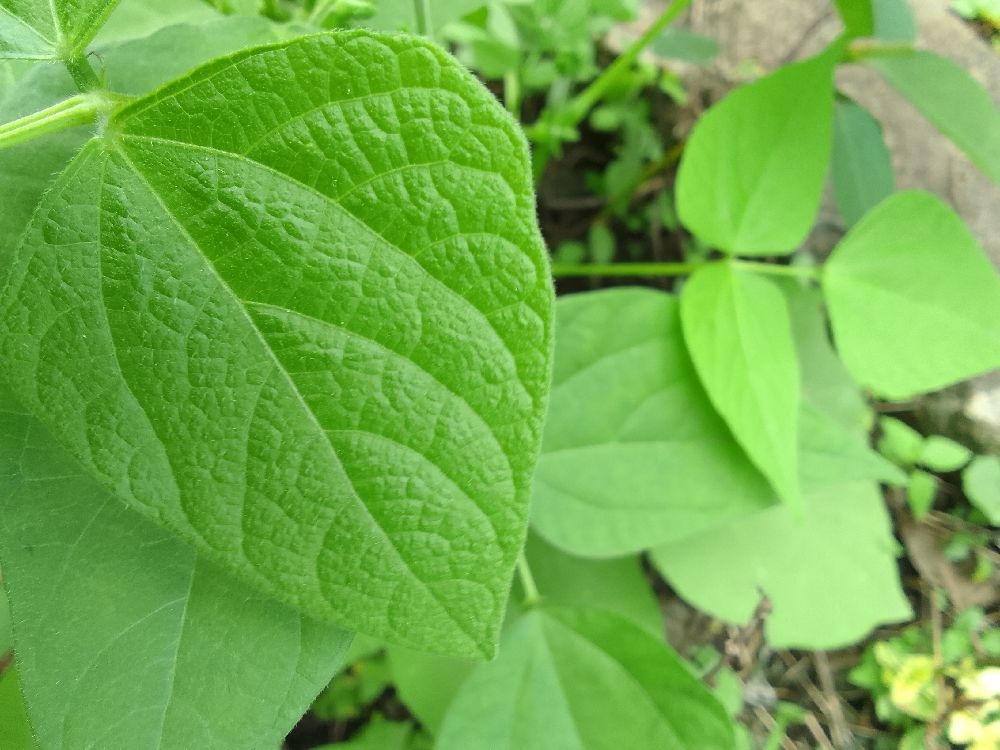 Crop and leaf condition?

common bean, healthy
